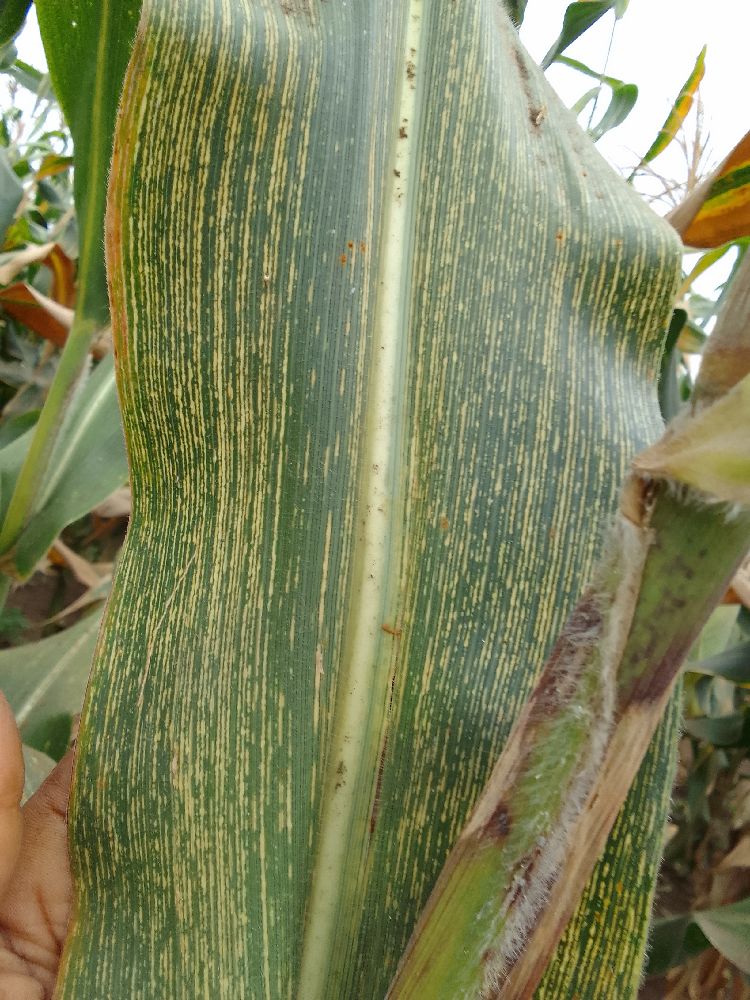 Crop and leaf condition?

maize, maize streak virus
